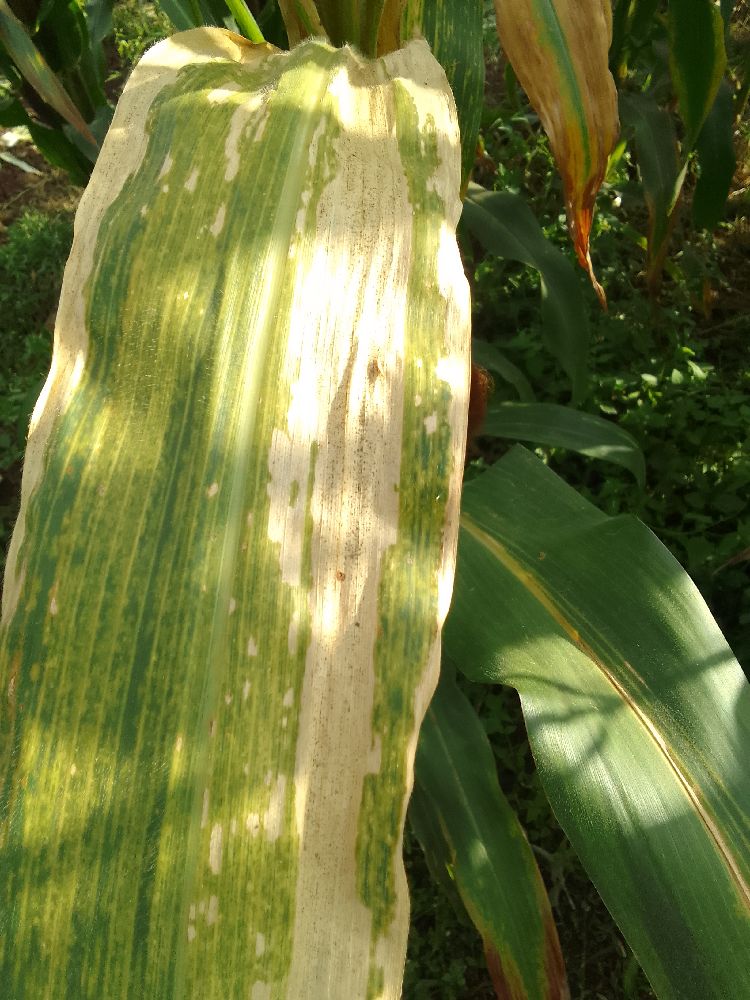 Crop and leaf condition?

maize, maize lethal necrosis
